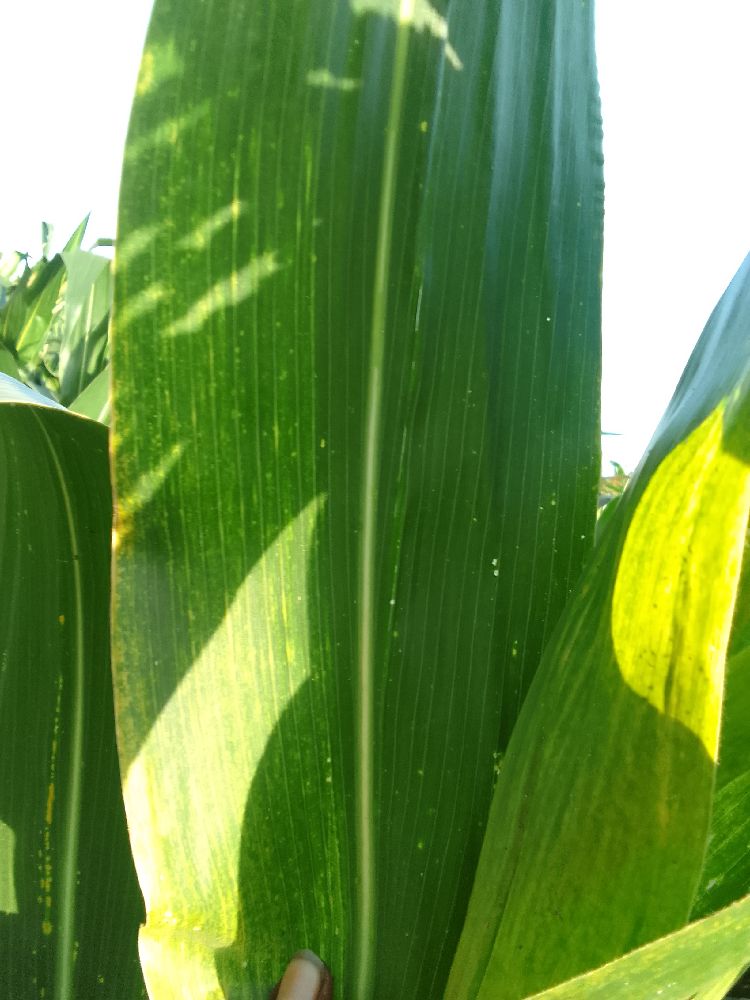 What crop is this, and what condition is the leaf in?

maize, maize lethal necrosis
